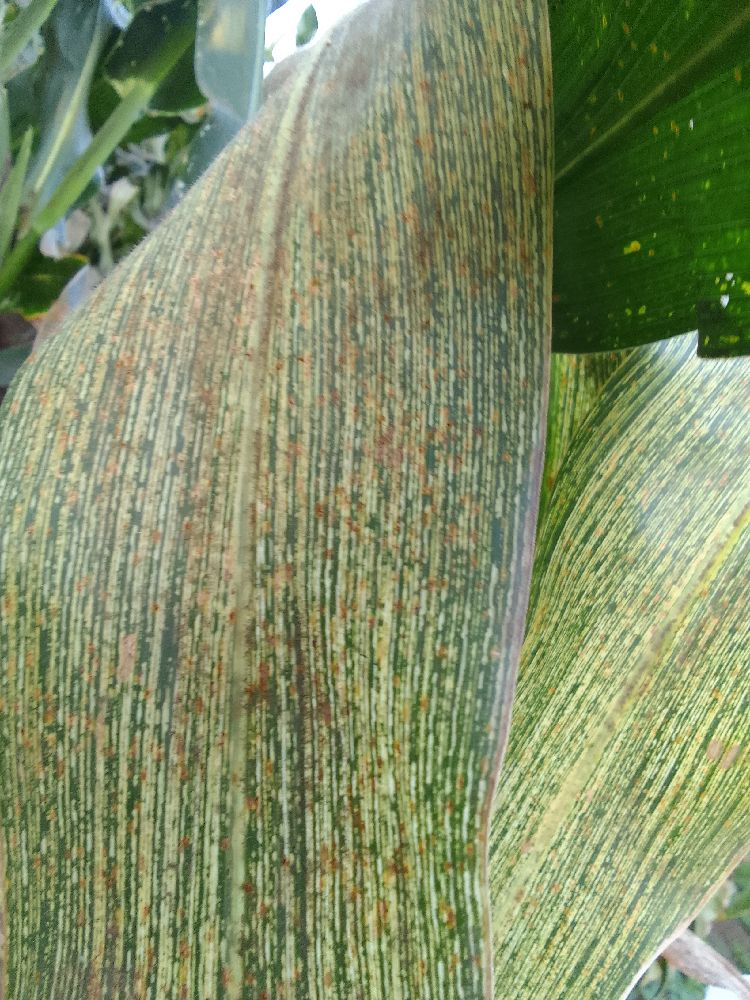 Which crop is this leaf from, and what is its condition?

maize, maize streak virus
